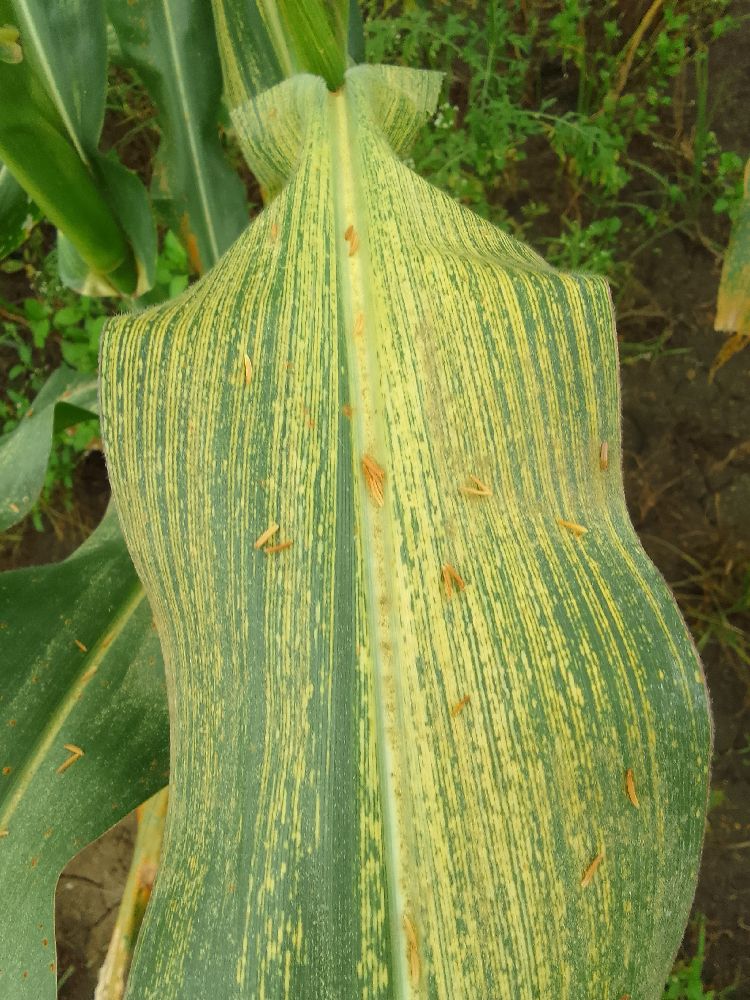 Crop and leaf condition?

maize, maize streak virus
